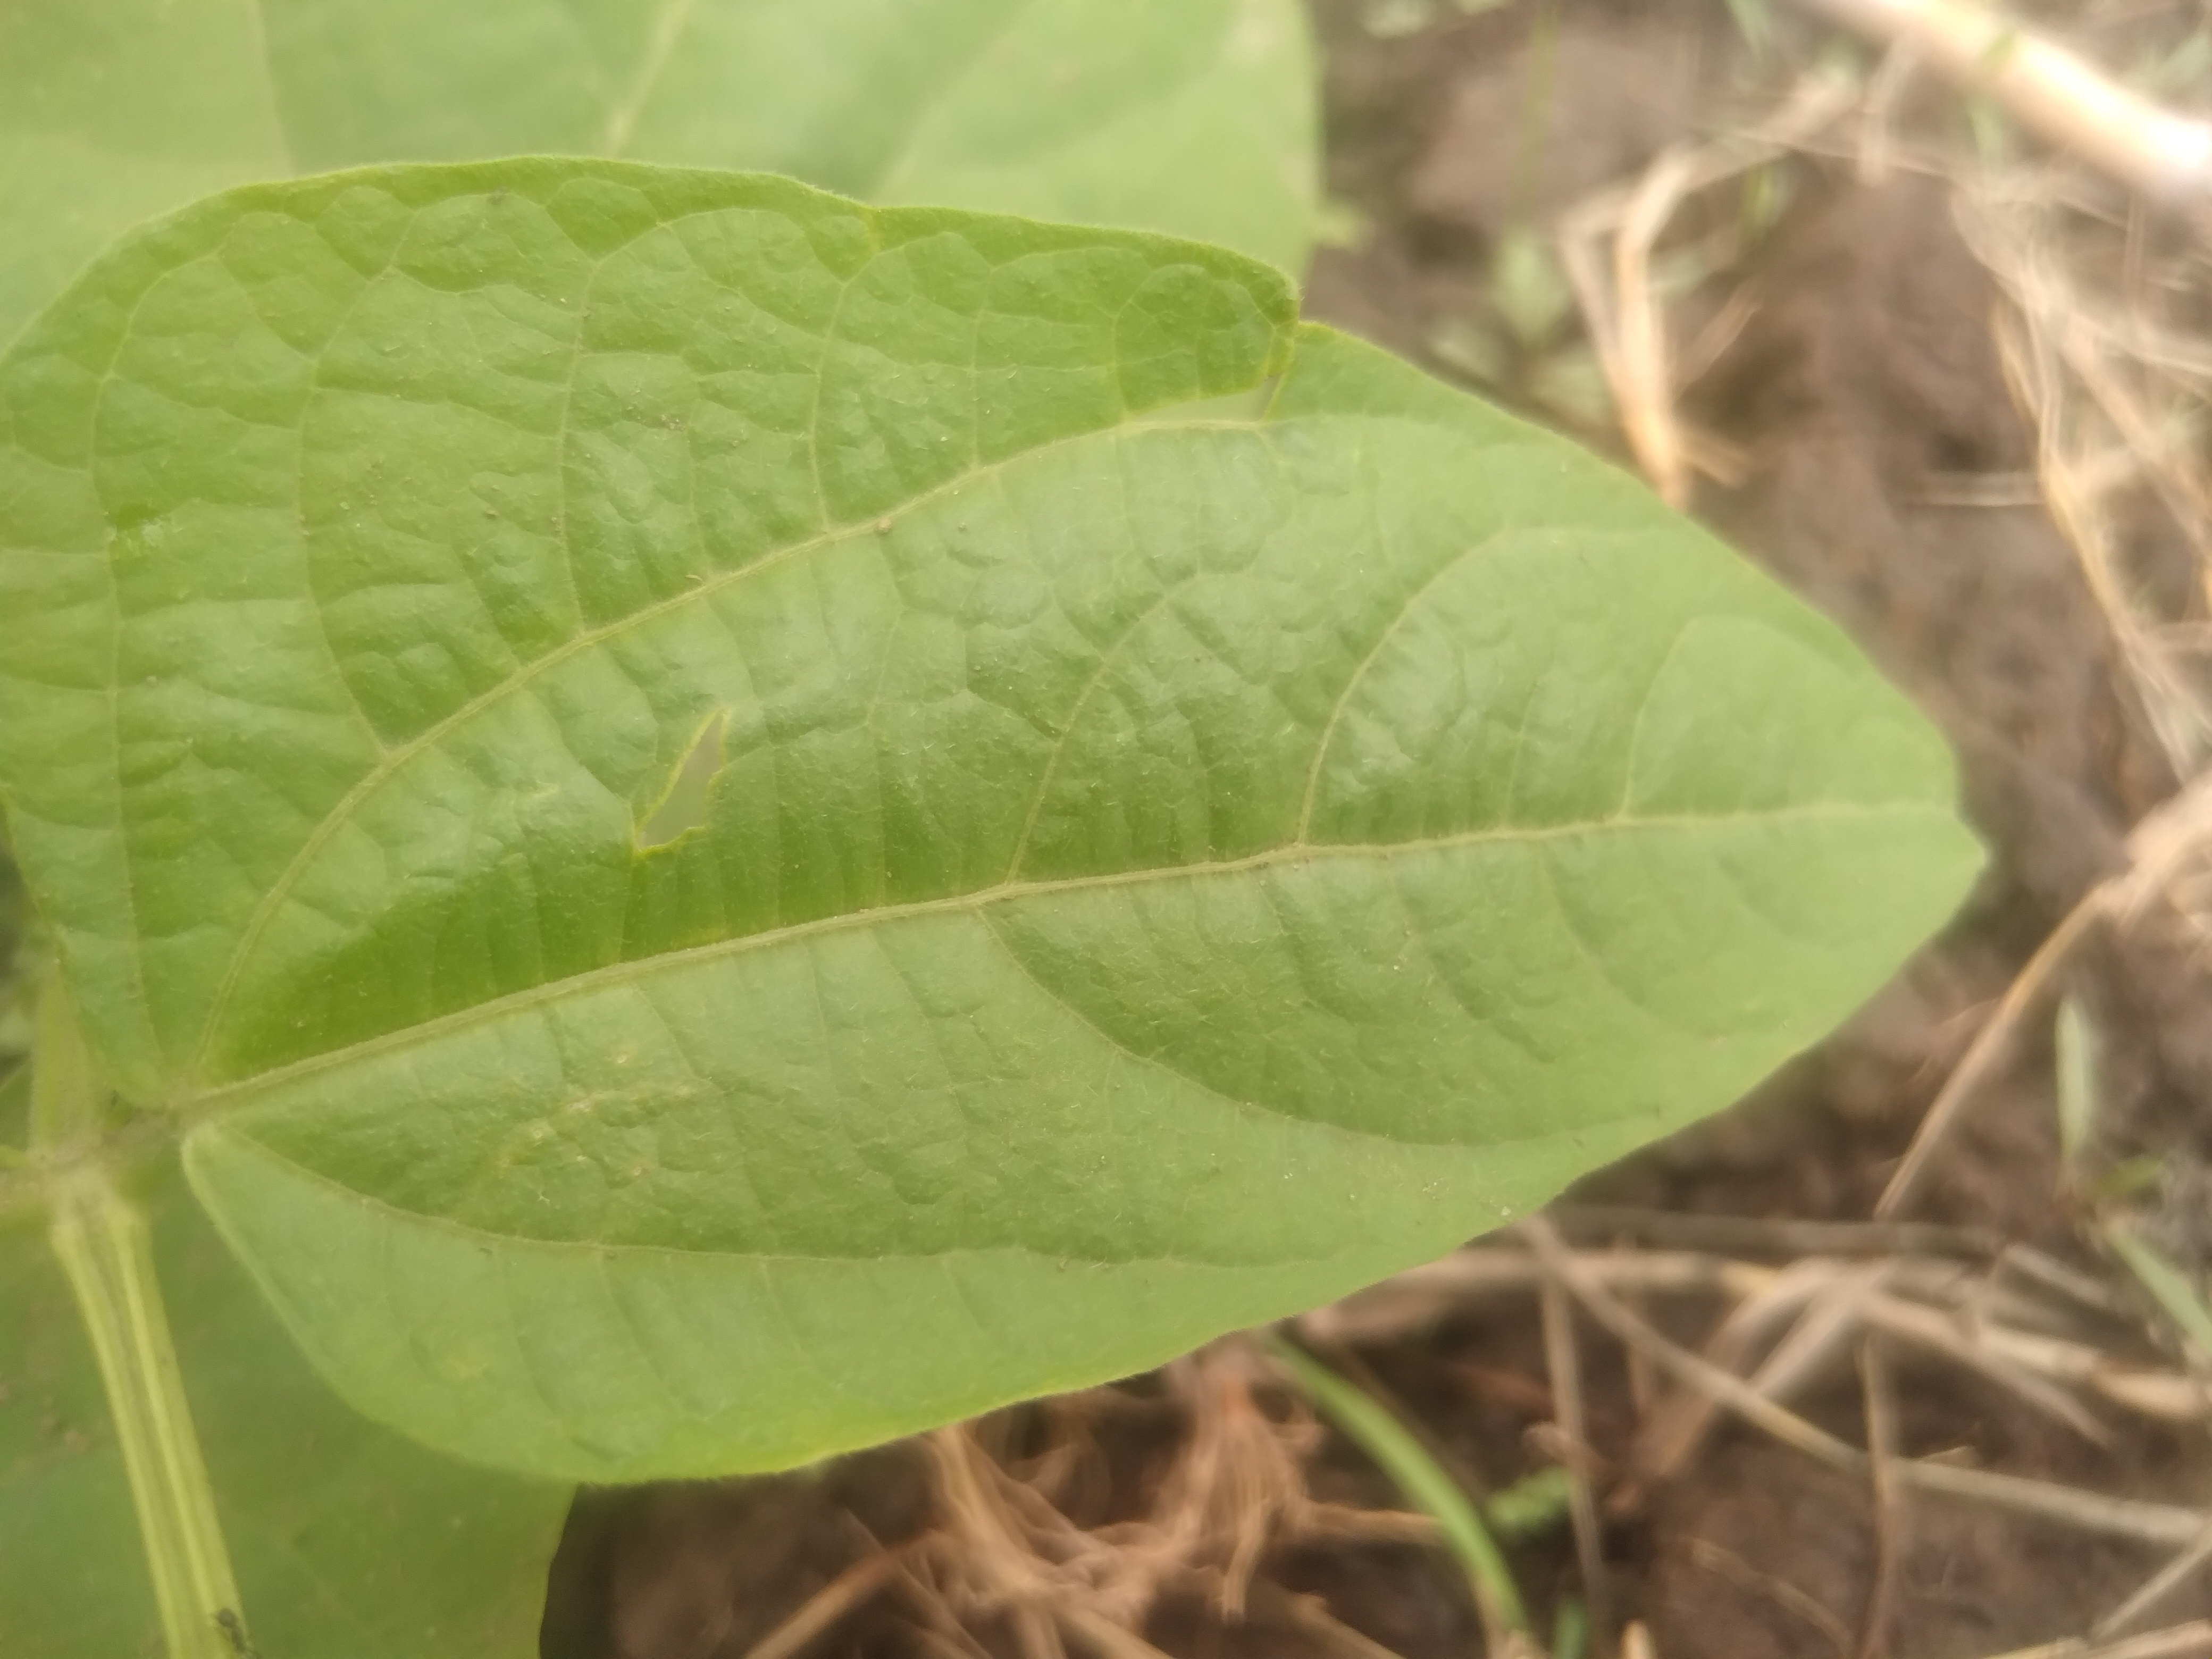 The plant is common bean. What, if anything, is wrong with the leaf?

healthy
